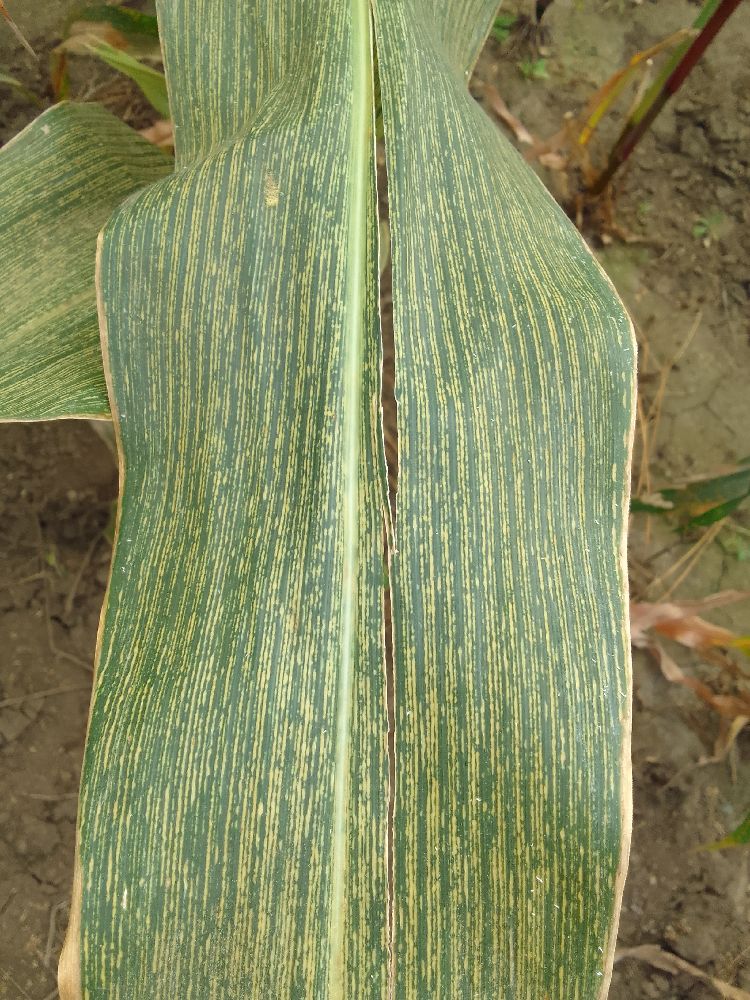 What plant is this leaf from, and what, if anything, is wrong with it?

maize, maize streak virus
